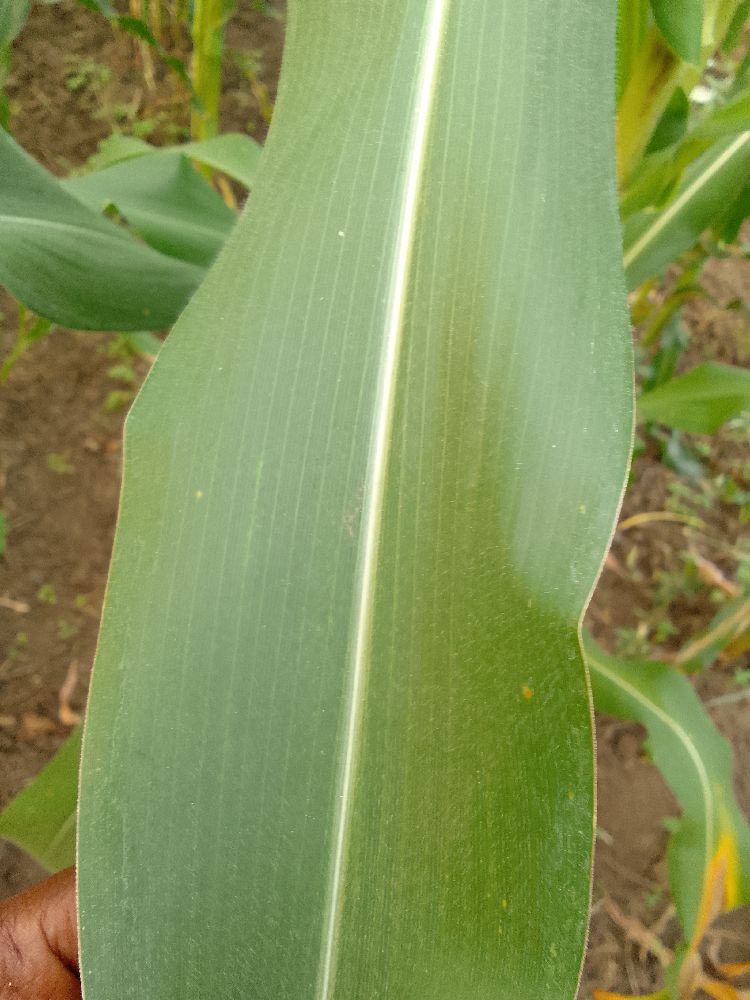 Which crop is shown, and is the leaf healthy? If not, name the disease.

maize, healthy
